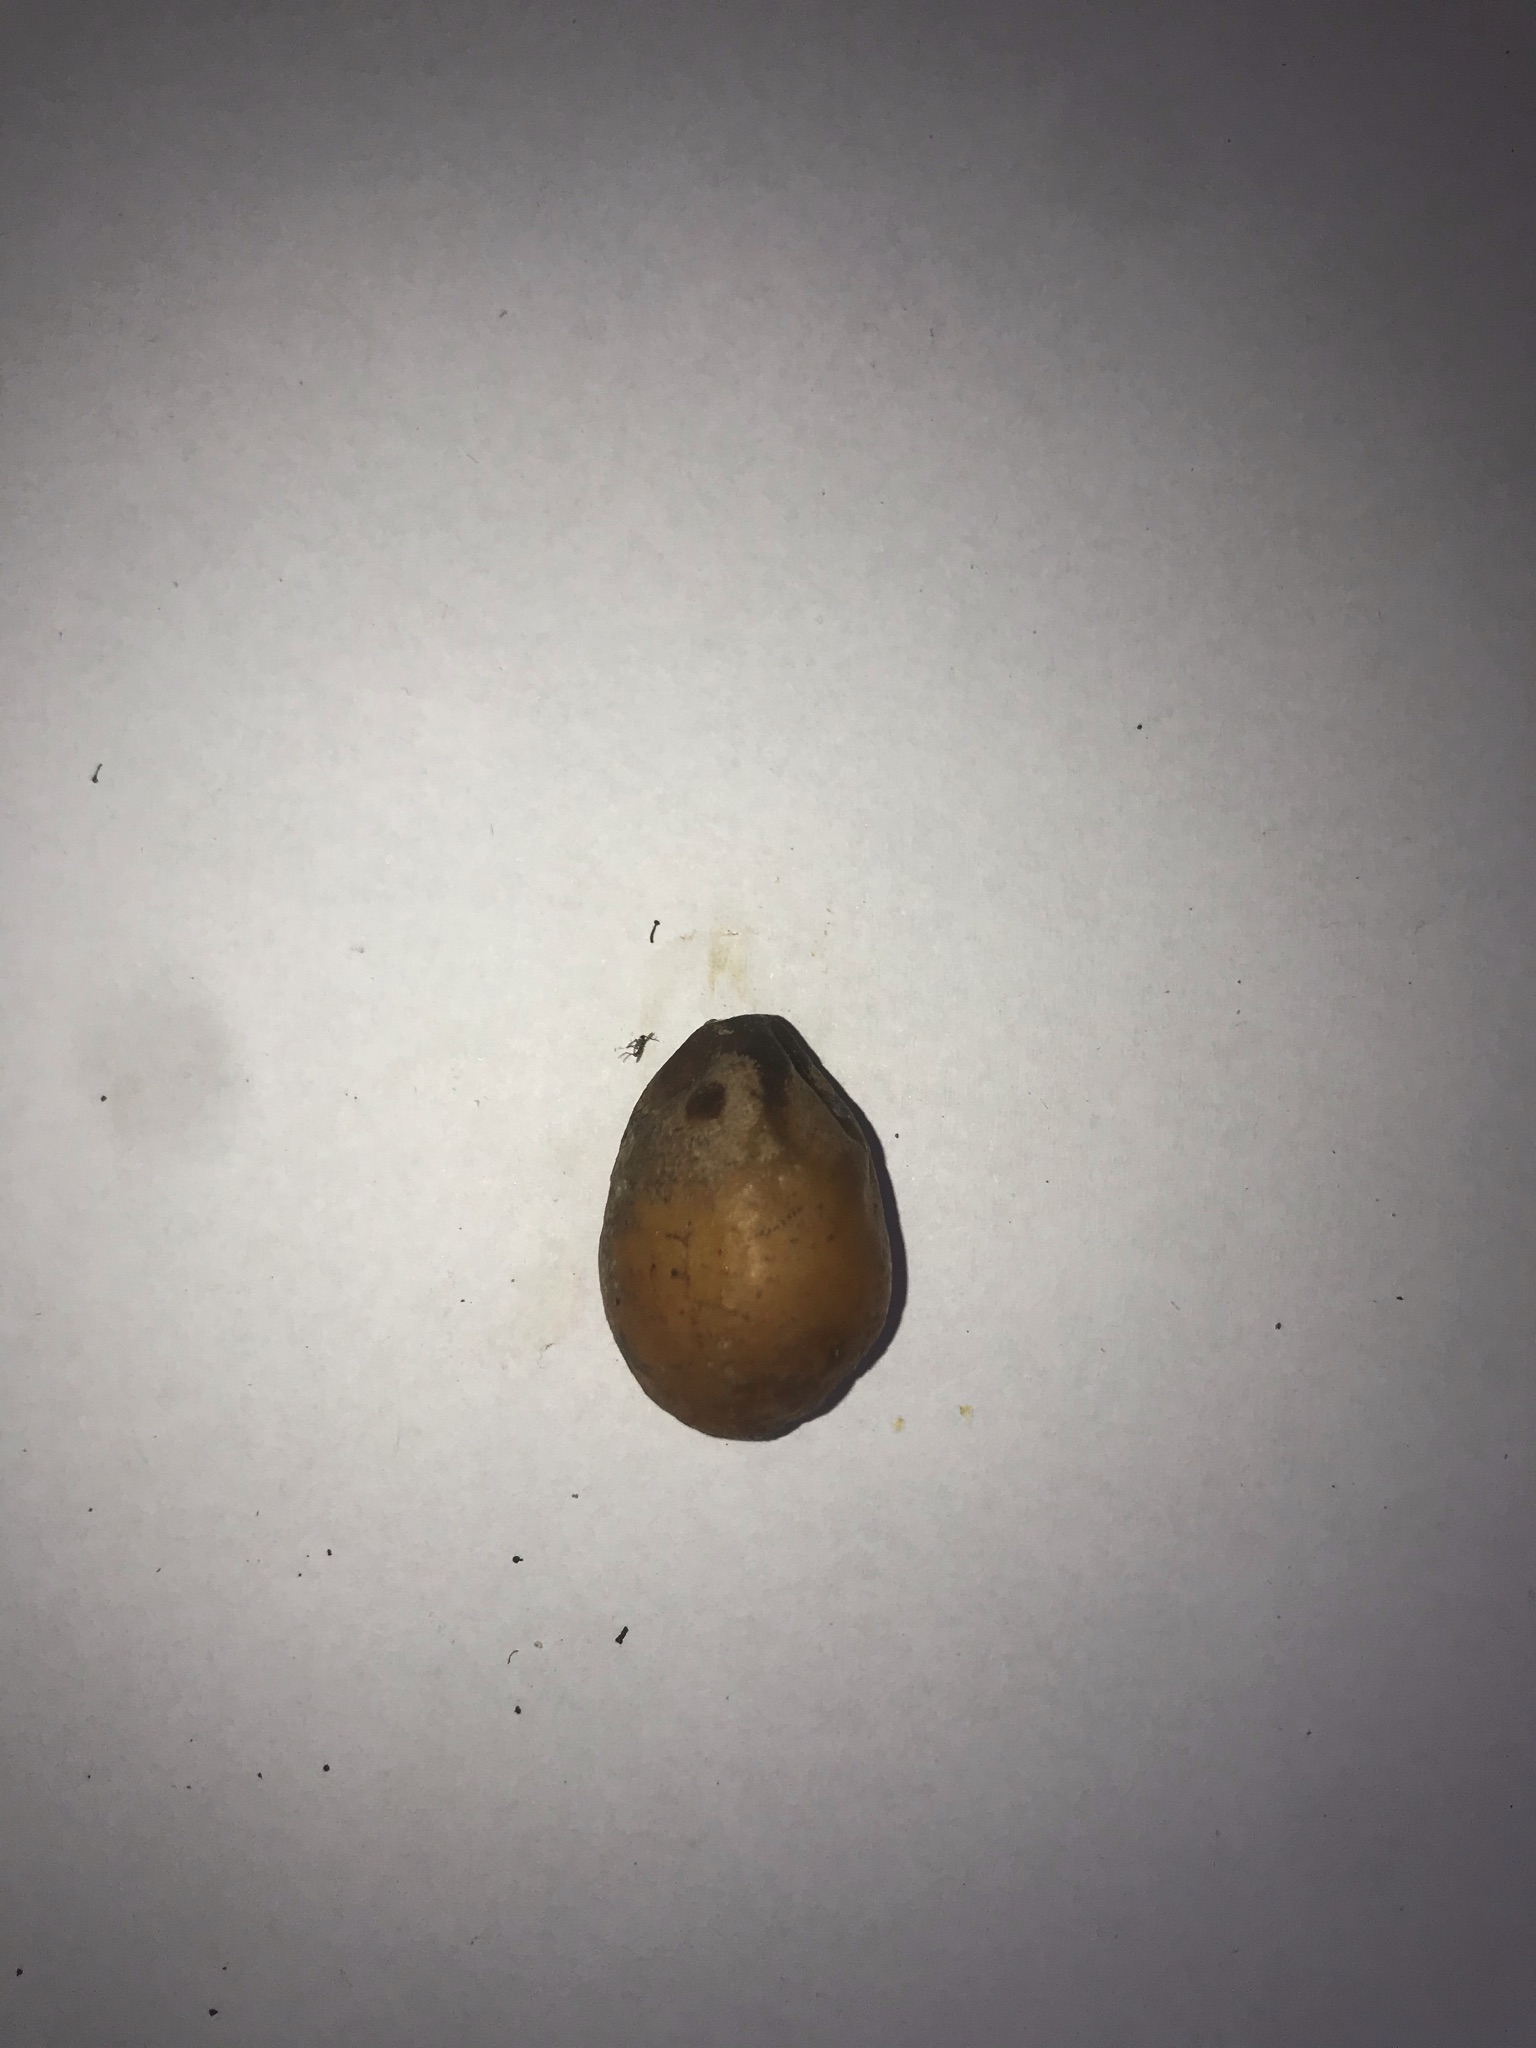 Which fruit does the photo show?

siriguela
